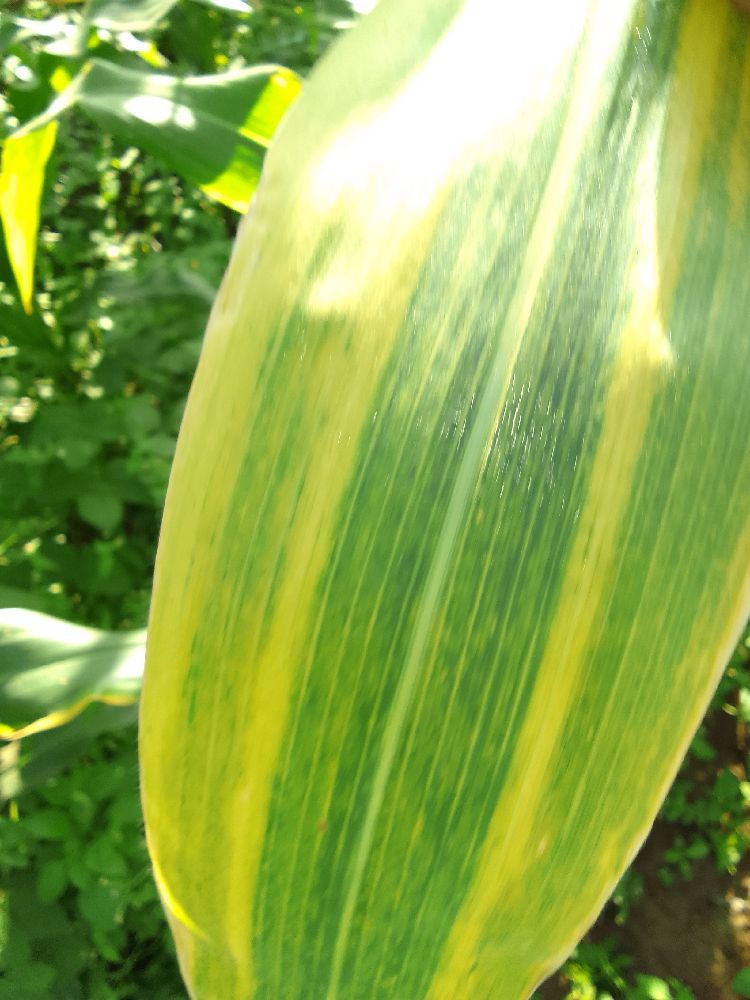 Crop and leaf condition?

maize, maize lethal necrosis
